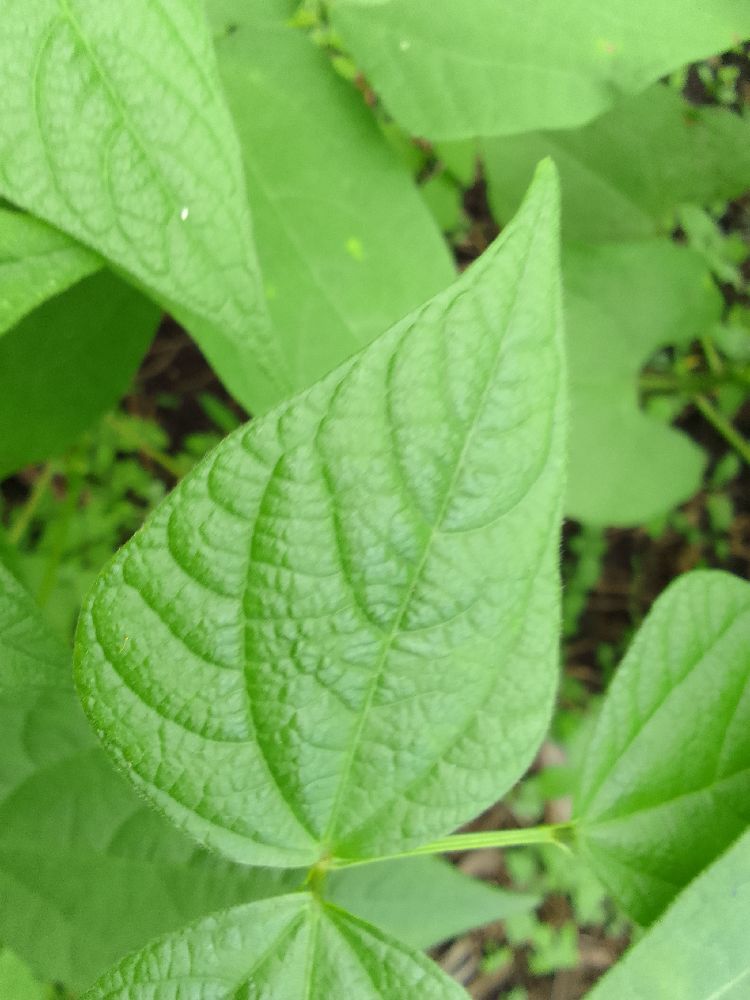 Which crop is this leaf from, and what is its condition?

common bean, healthy
